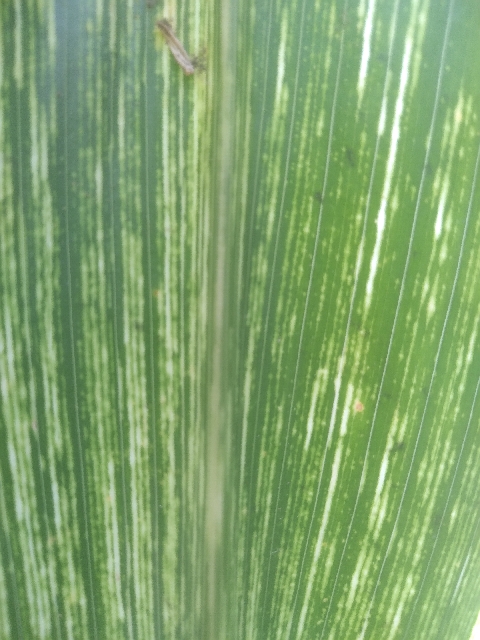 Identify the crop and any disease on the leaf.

maize, maize streak virus
